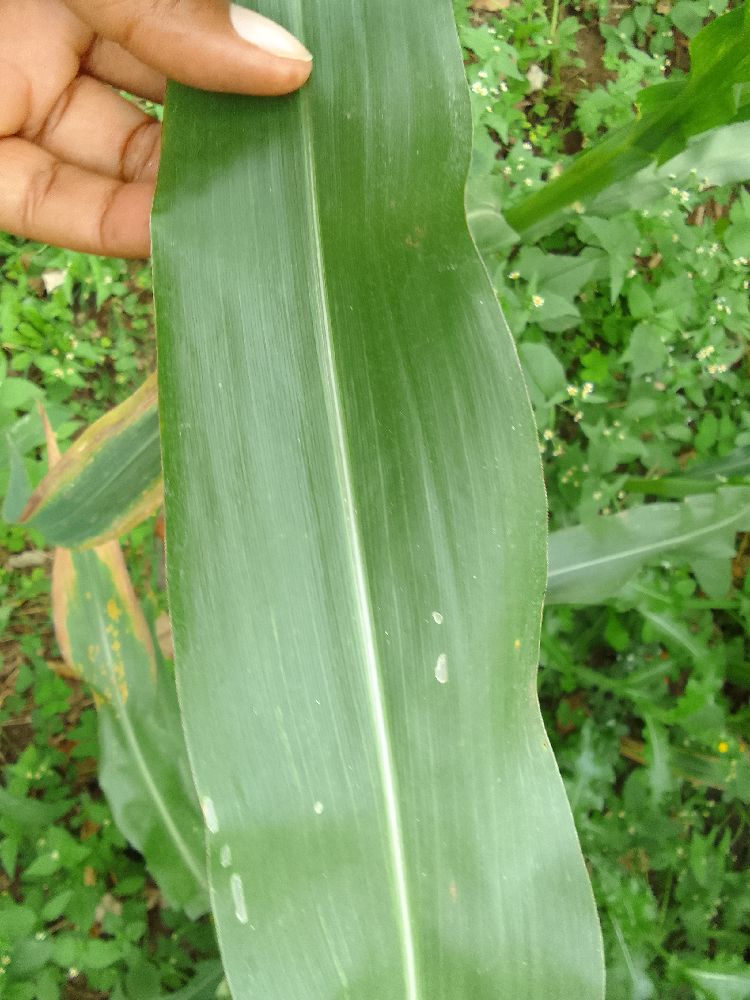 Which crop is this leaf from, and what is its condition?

maize, healthy
